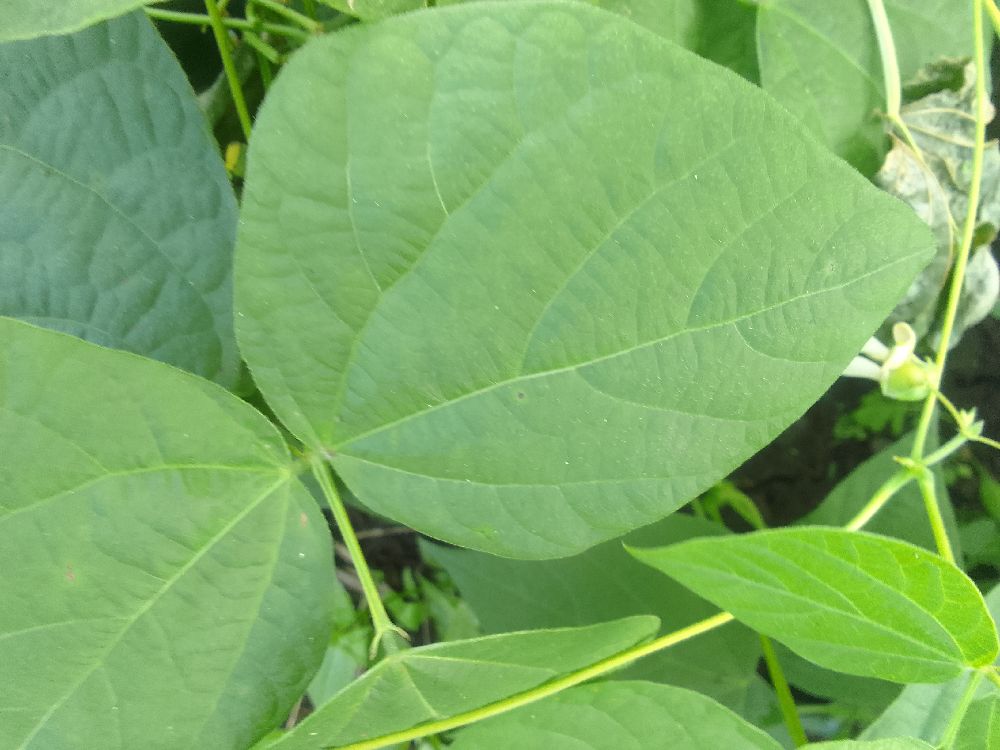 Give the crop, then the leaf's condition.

common bean, healthy
